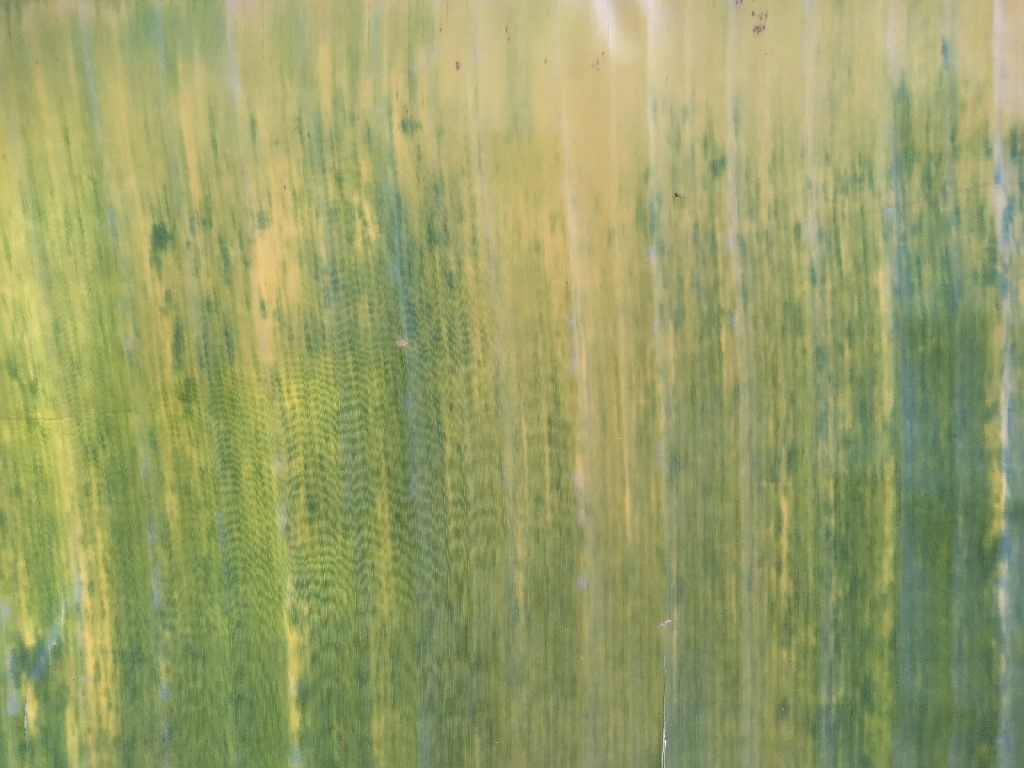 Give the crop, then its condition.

banana, fusarium wilt race 1
